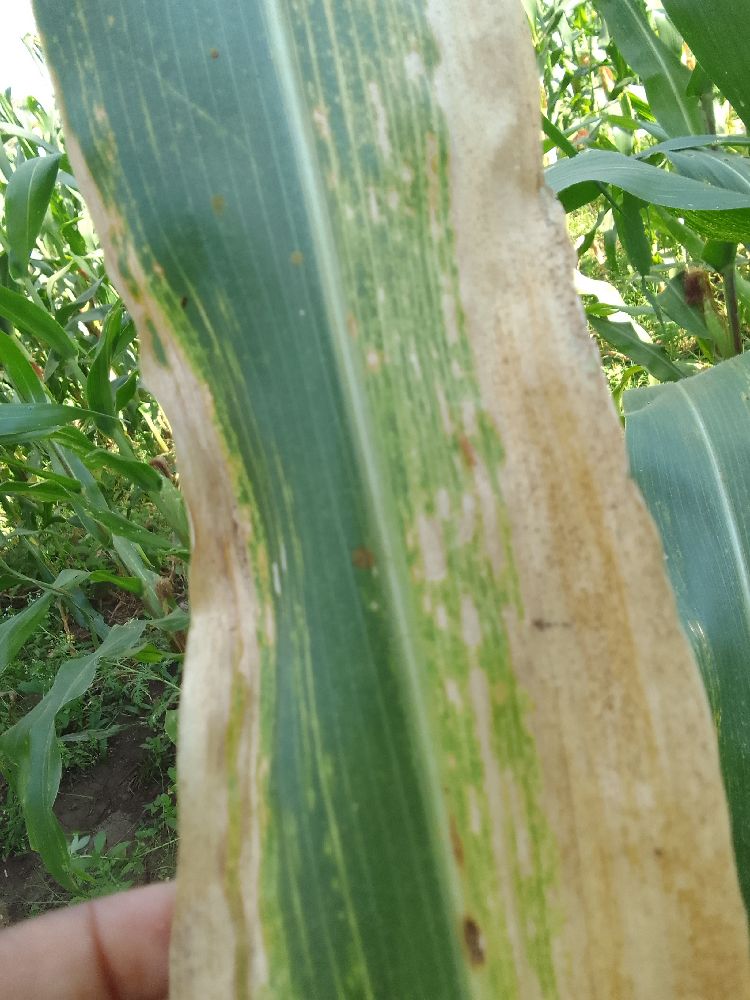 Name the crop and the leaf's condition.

maize, maize lethal necrosis
